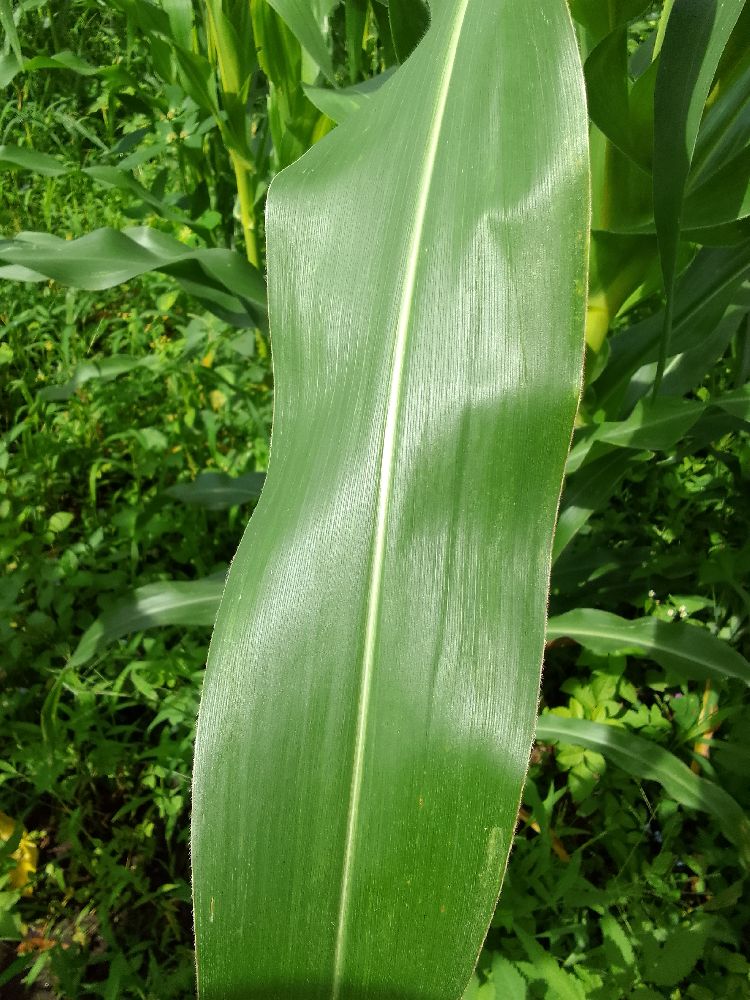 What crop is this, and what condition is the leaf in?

maize, healthy
